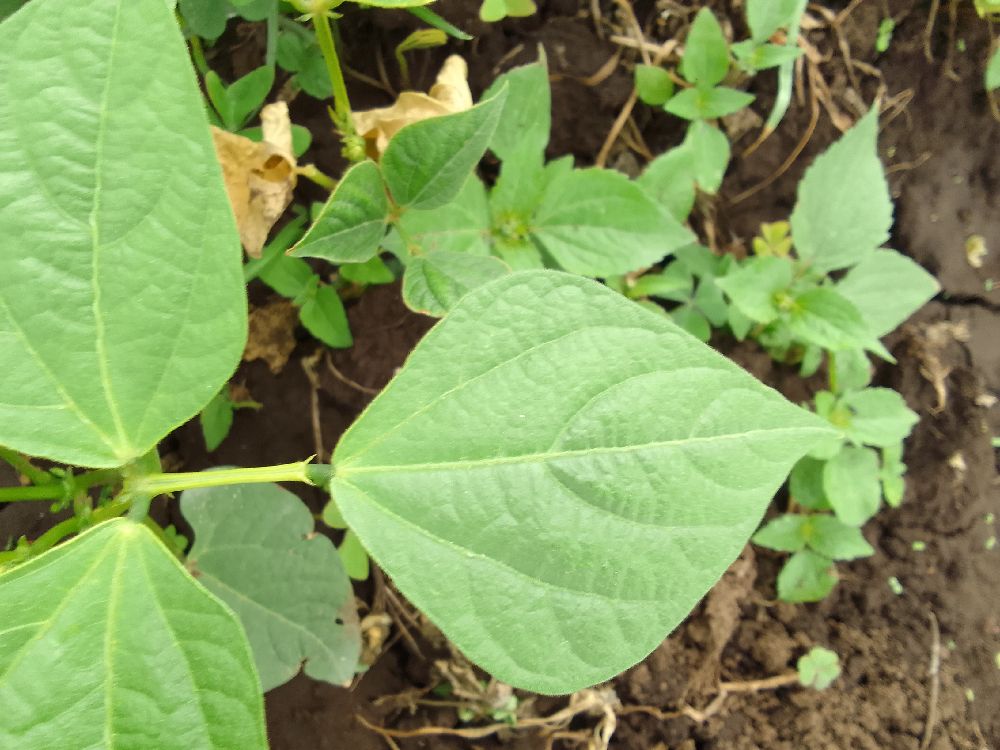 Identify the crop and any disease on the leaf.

common bean, healthy
